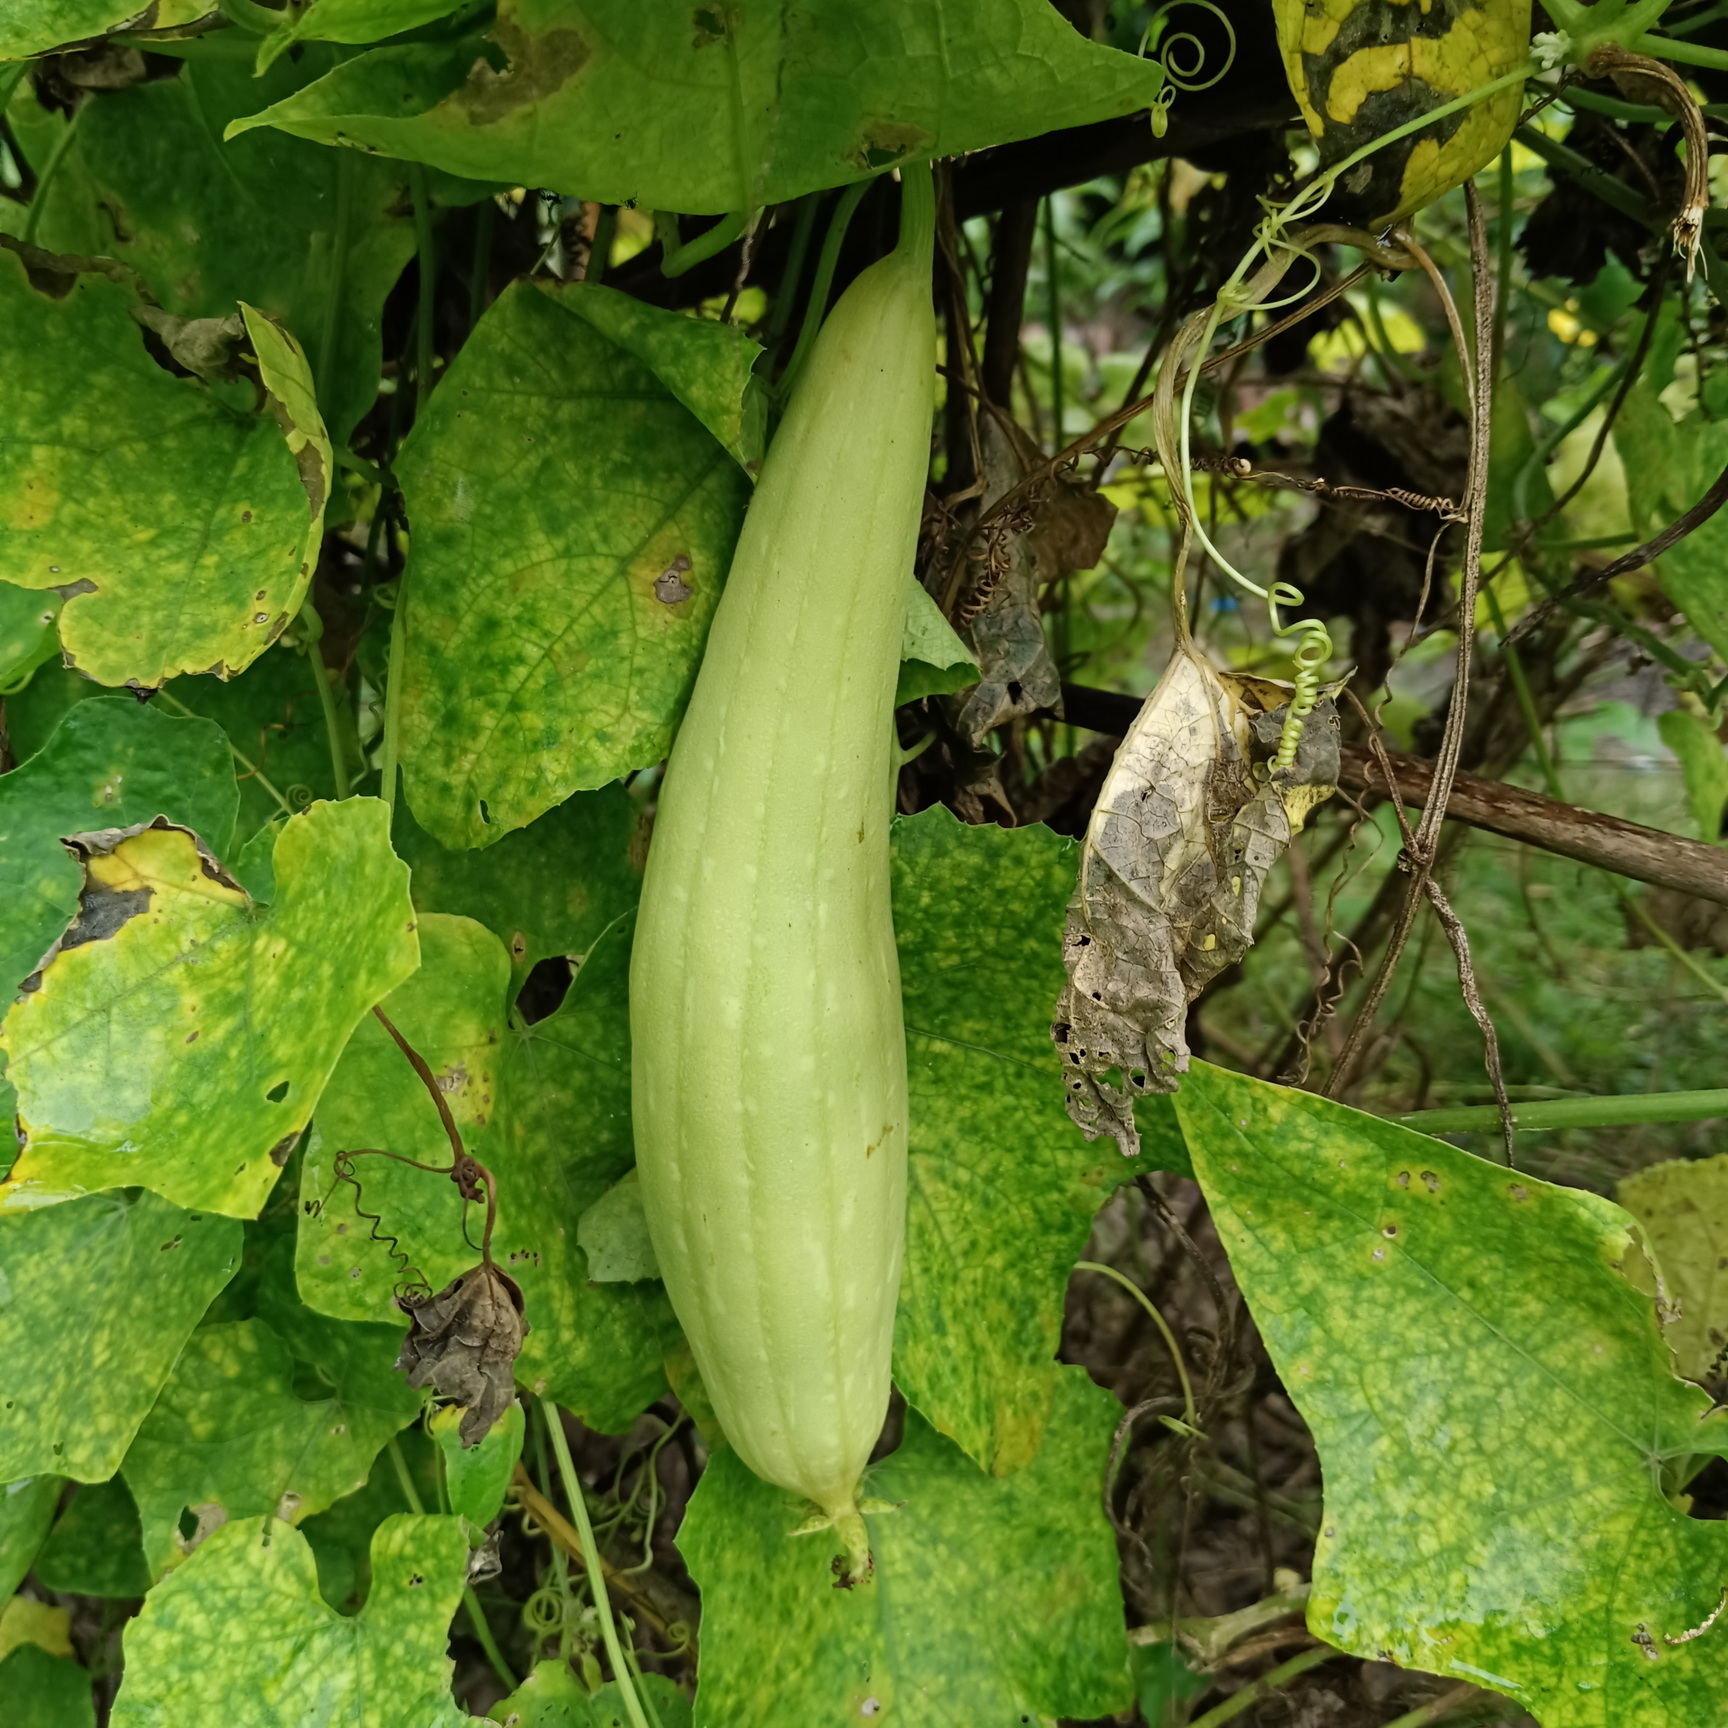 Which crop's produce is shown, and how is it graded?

luffa, fresh
